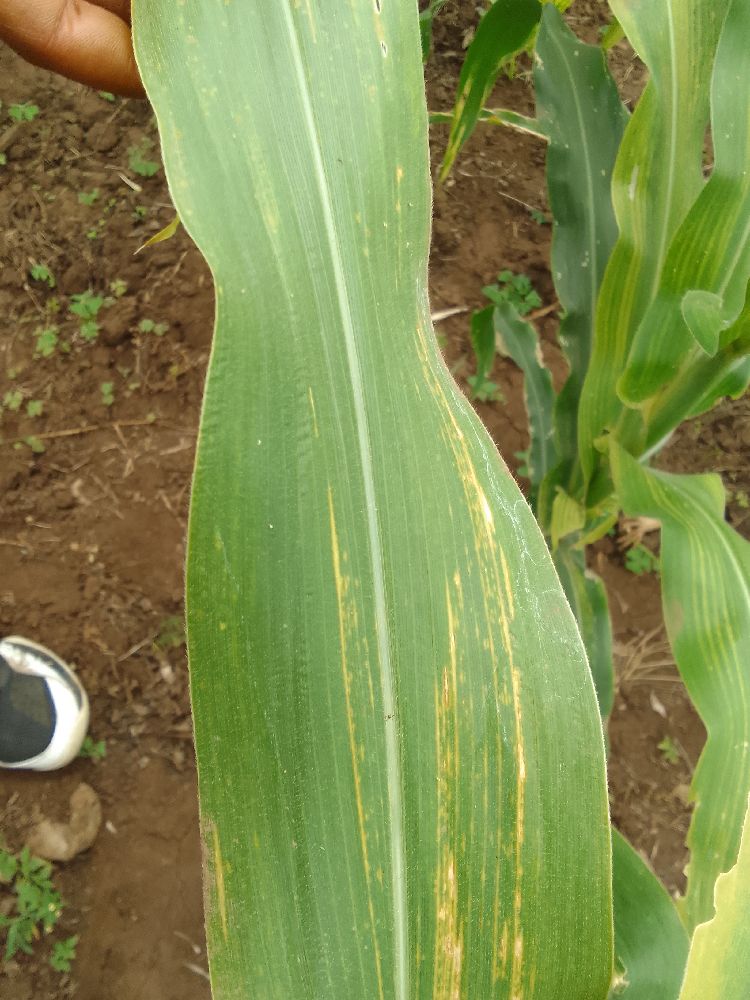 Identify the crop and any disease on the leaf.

maize, maize lethal necrosis
